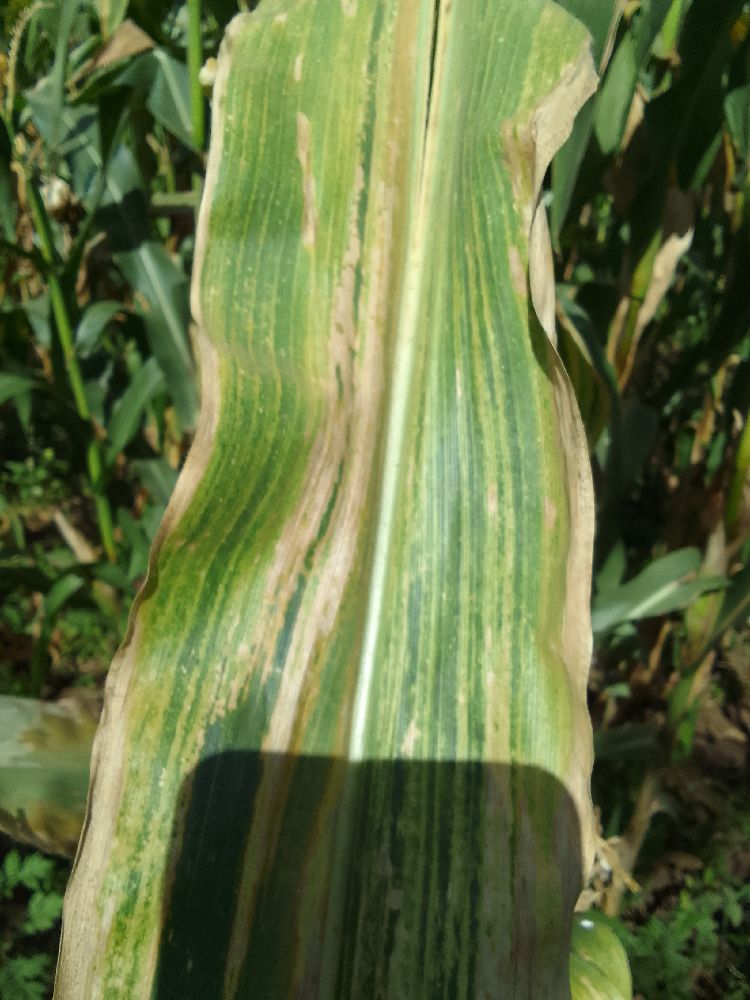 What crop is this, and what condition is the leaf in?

maize, maize lethal necrosis
